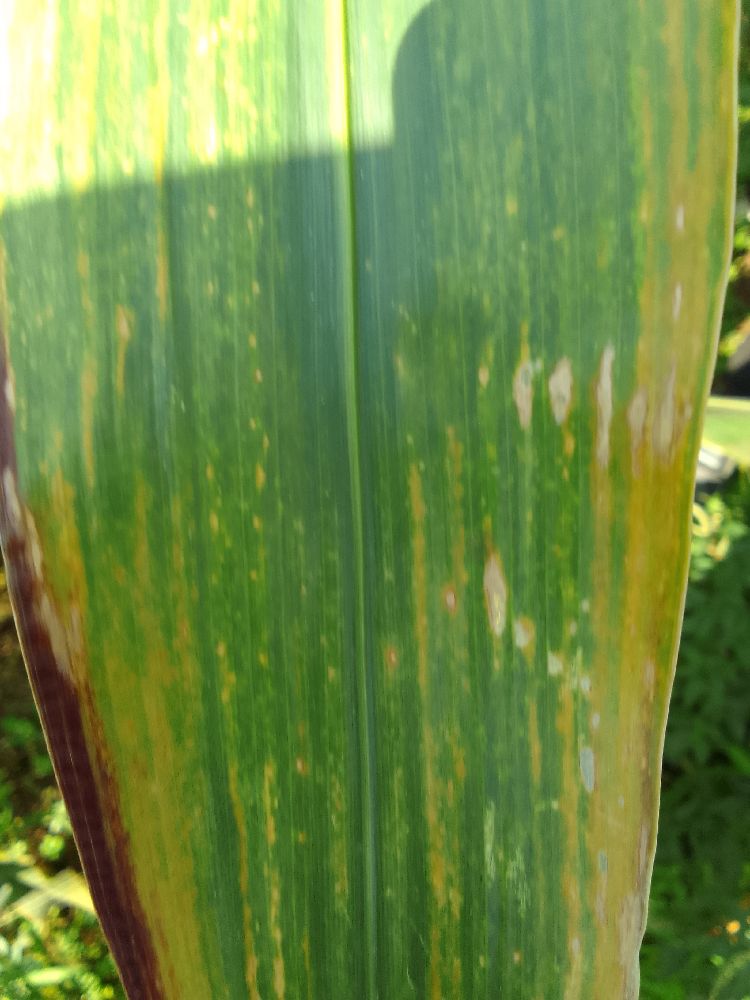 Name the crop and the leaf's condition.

maize, maize lethal necrosis
